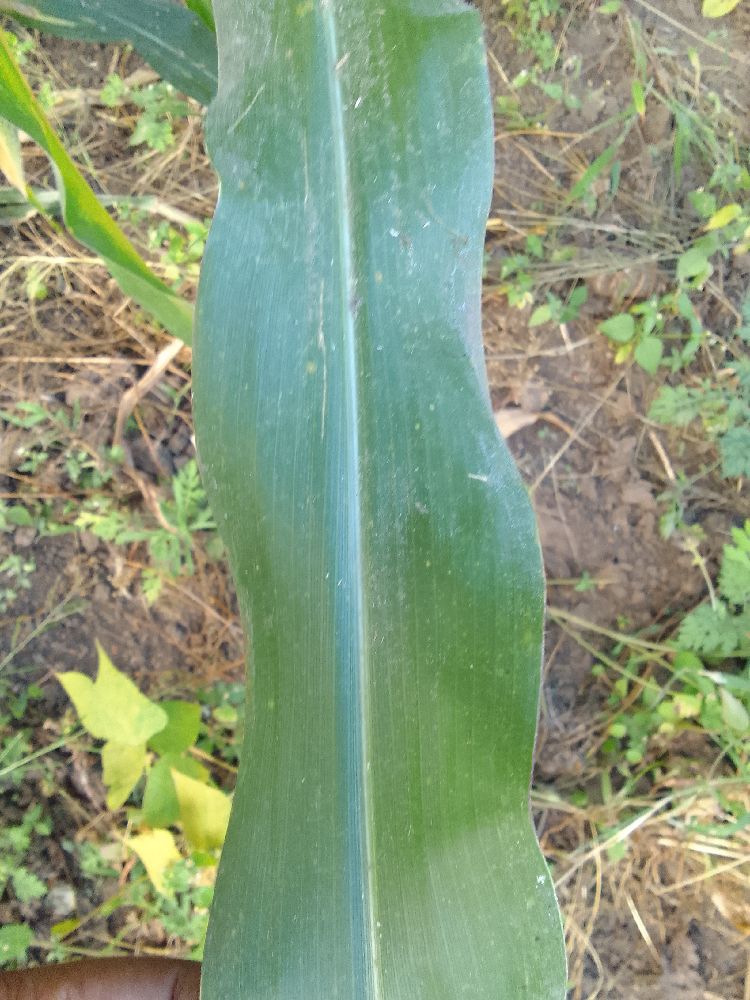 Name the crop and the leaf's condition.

maize, healthy
